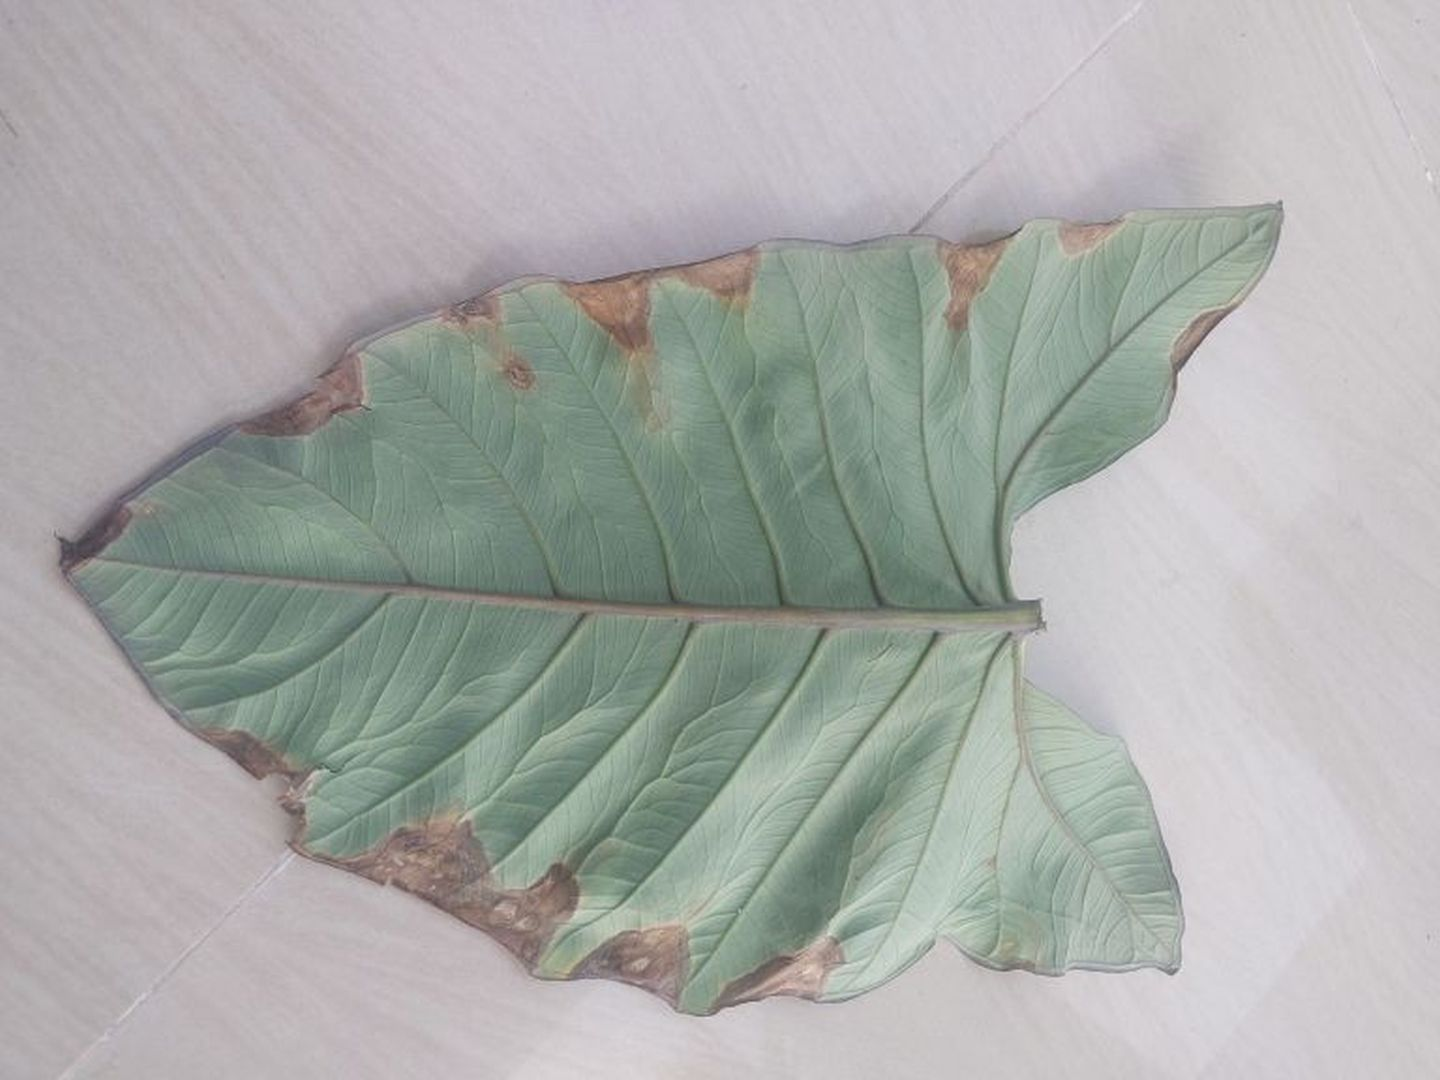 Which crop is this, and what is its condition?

taro, leaf blight
